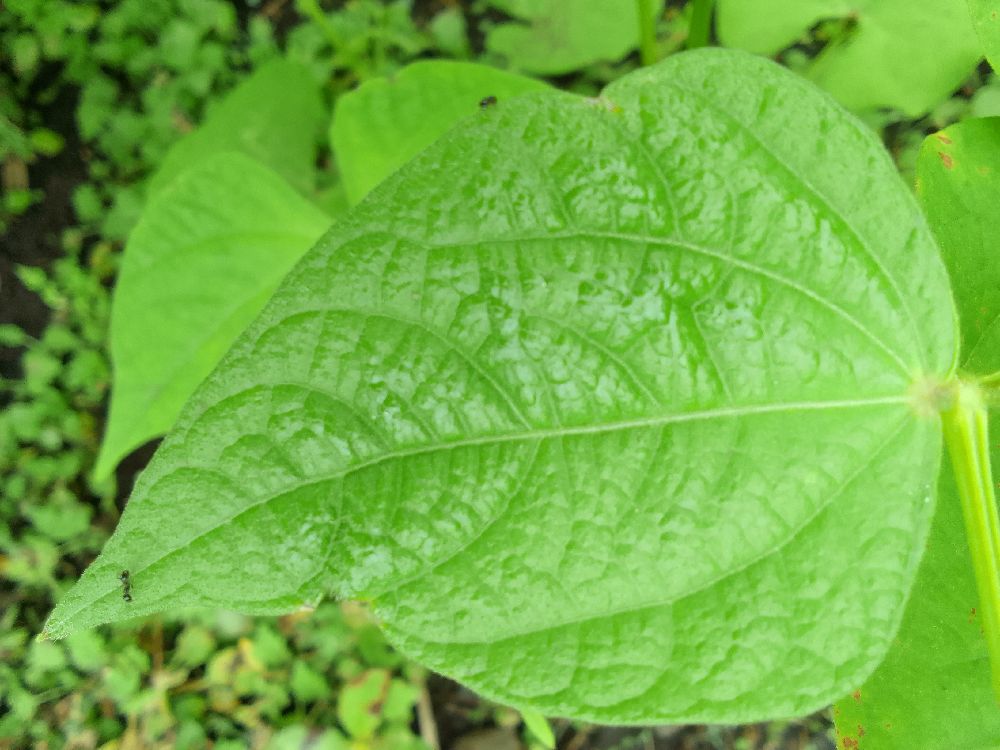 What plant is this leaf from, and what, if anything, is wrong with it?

common bean, healthy
